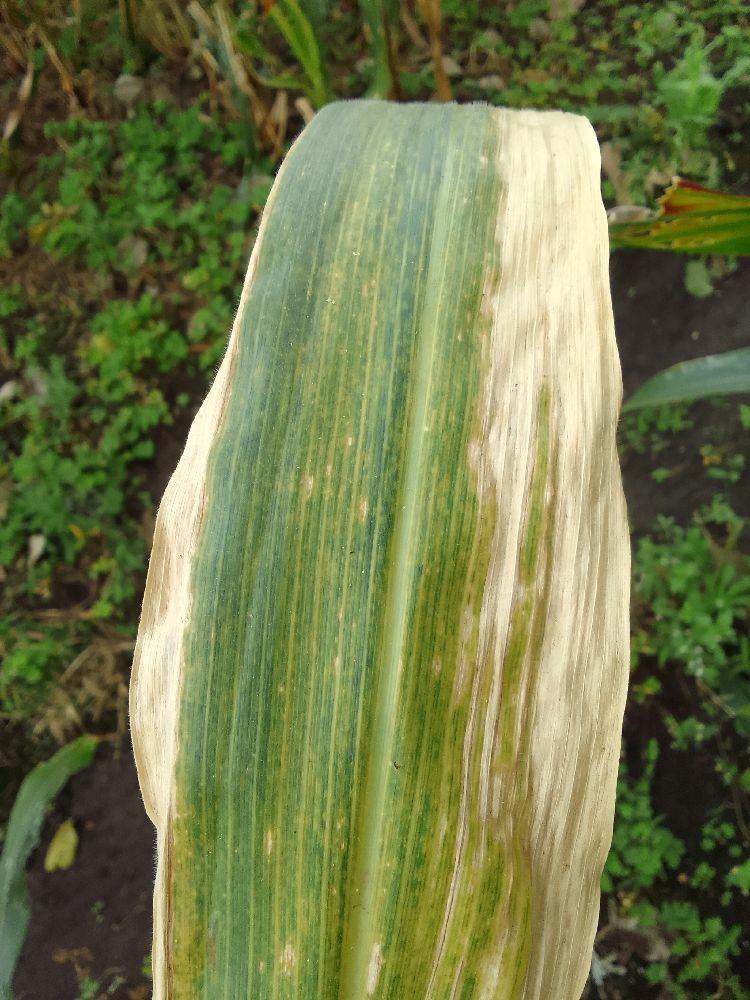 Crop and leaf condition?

maize, maize lethal necrosis
